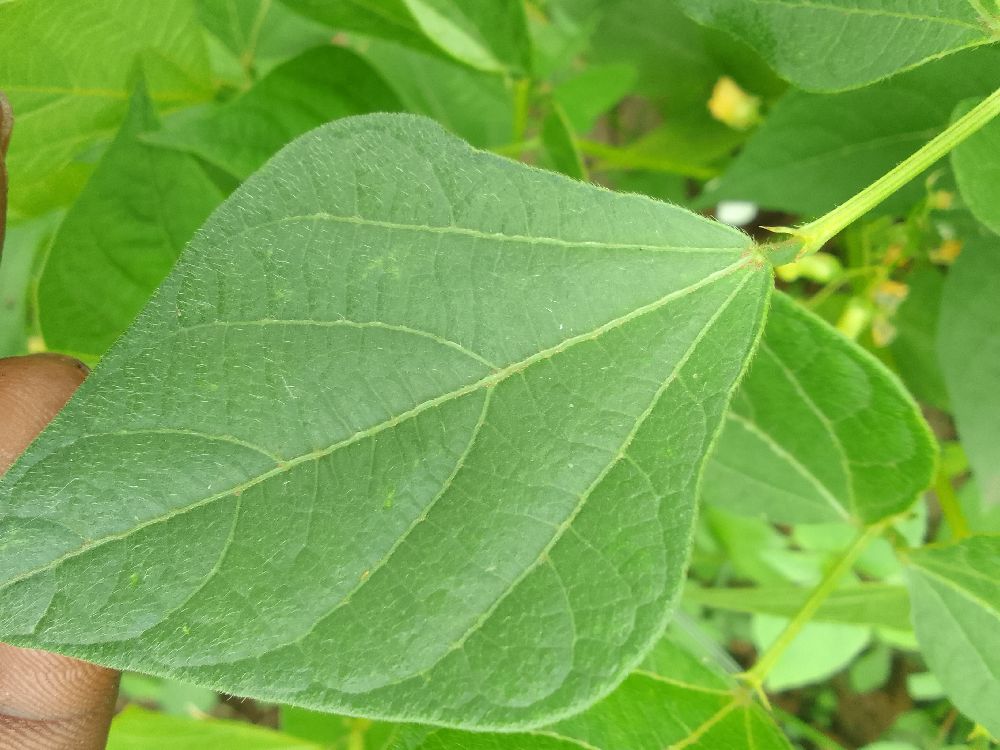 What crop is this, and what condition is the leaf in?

common bean, healthy
